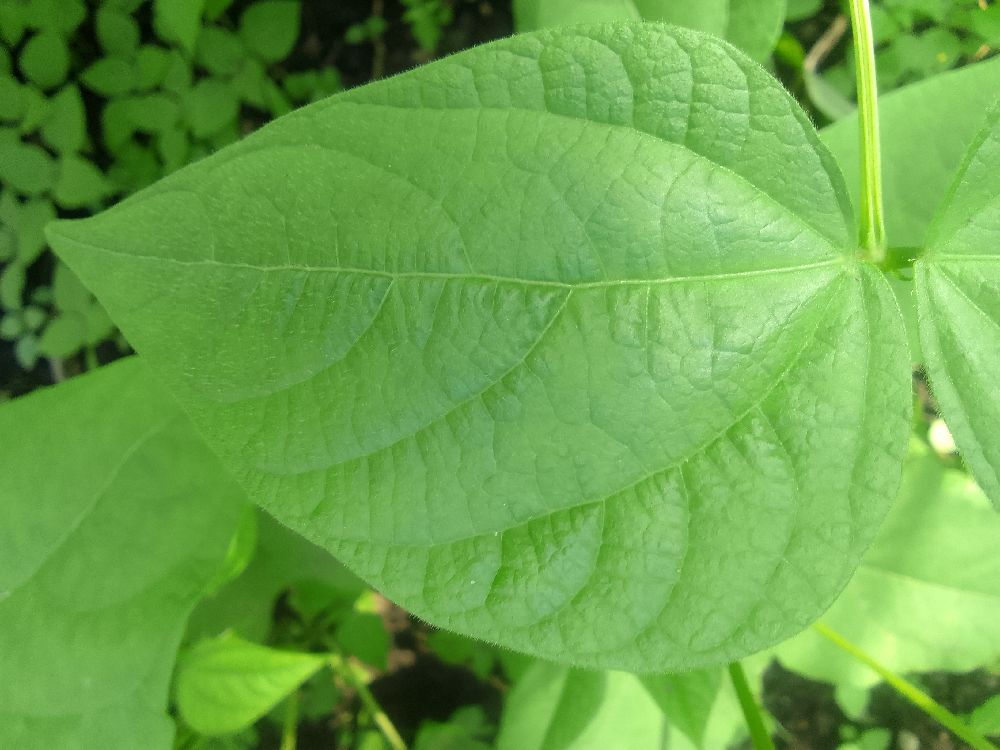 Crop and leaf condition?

common bean, healthy
